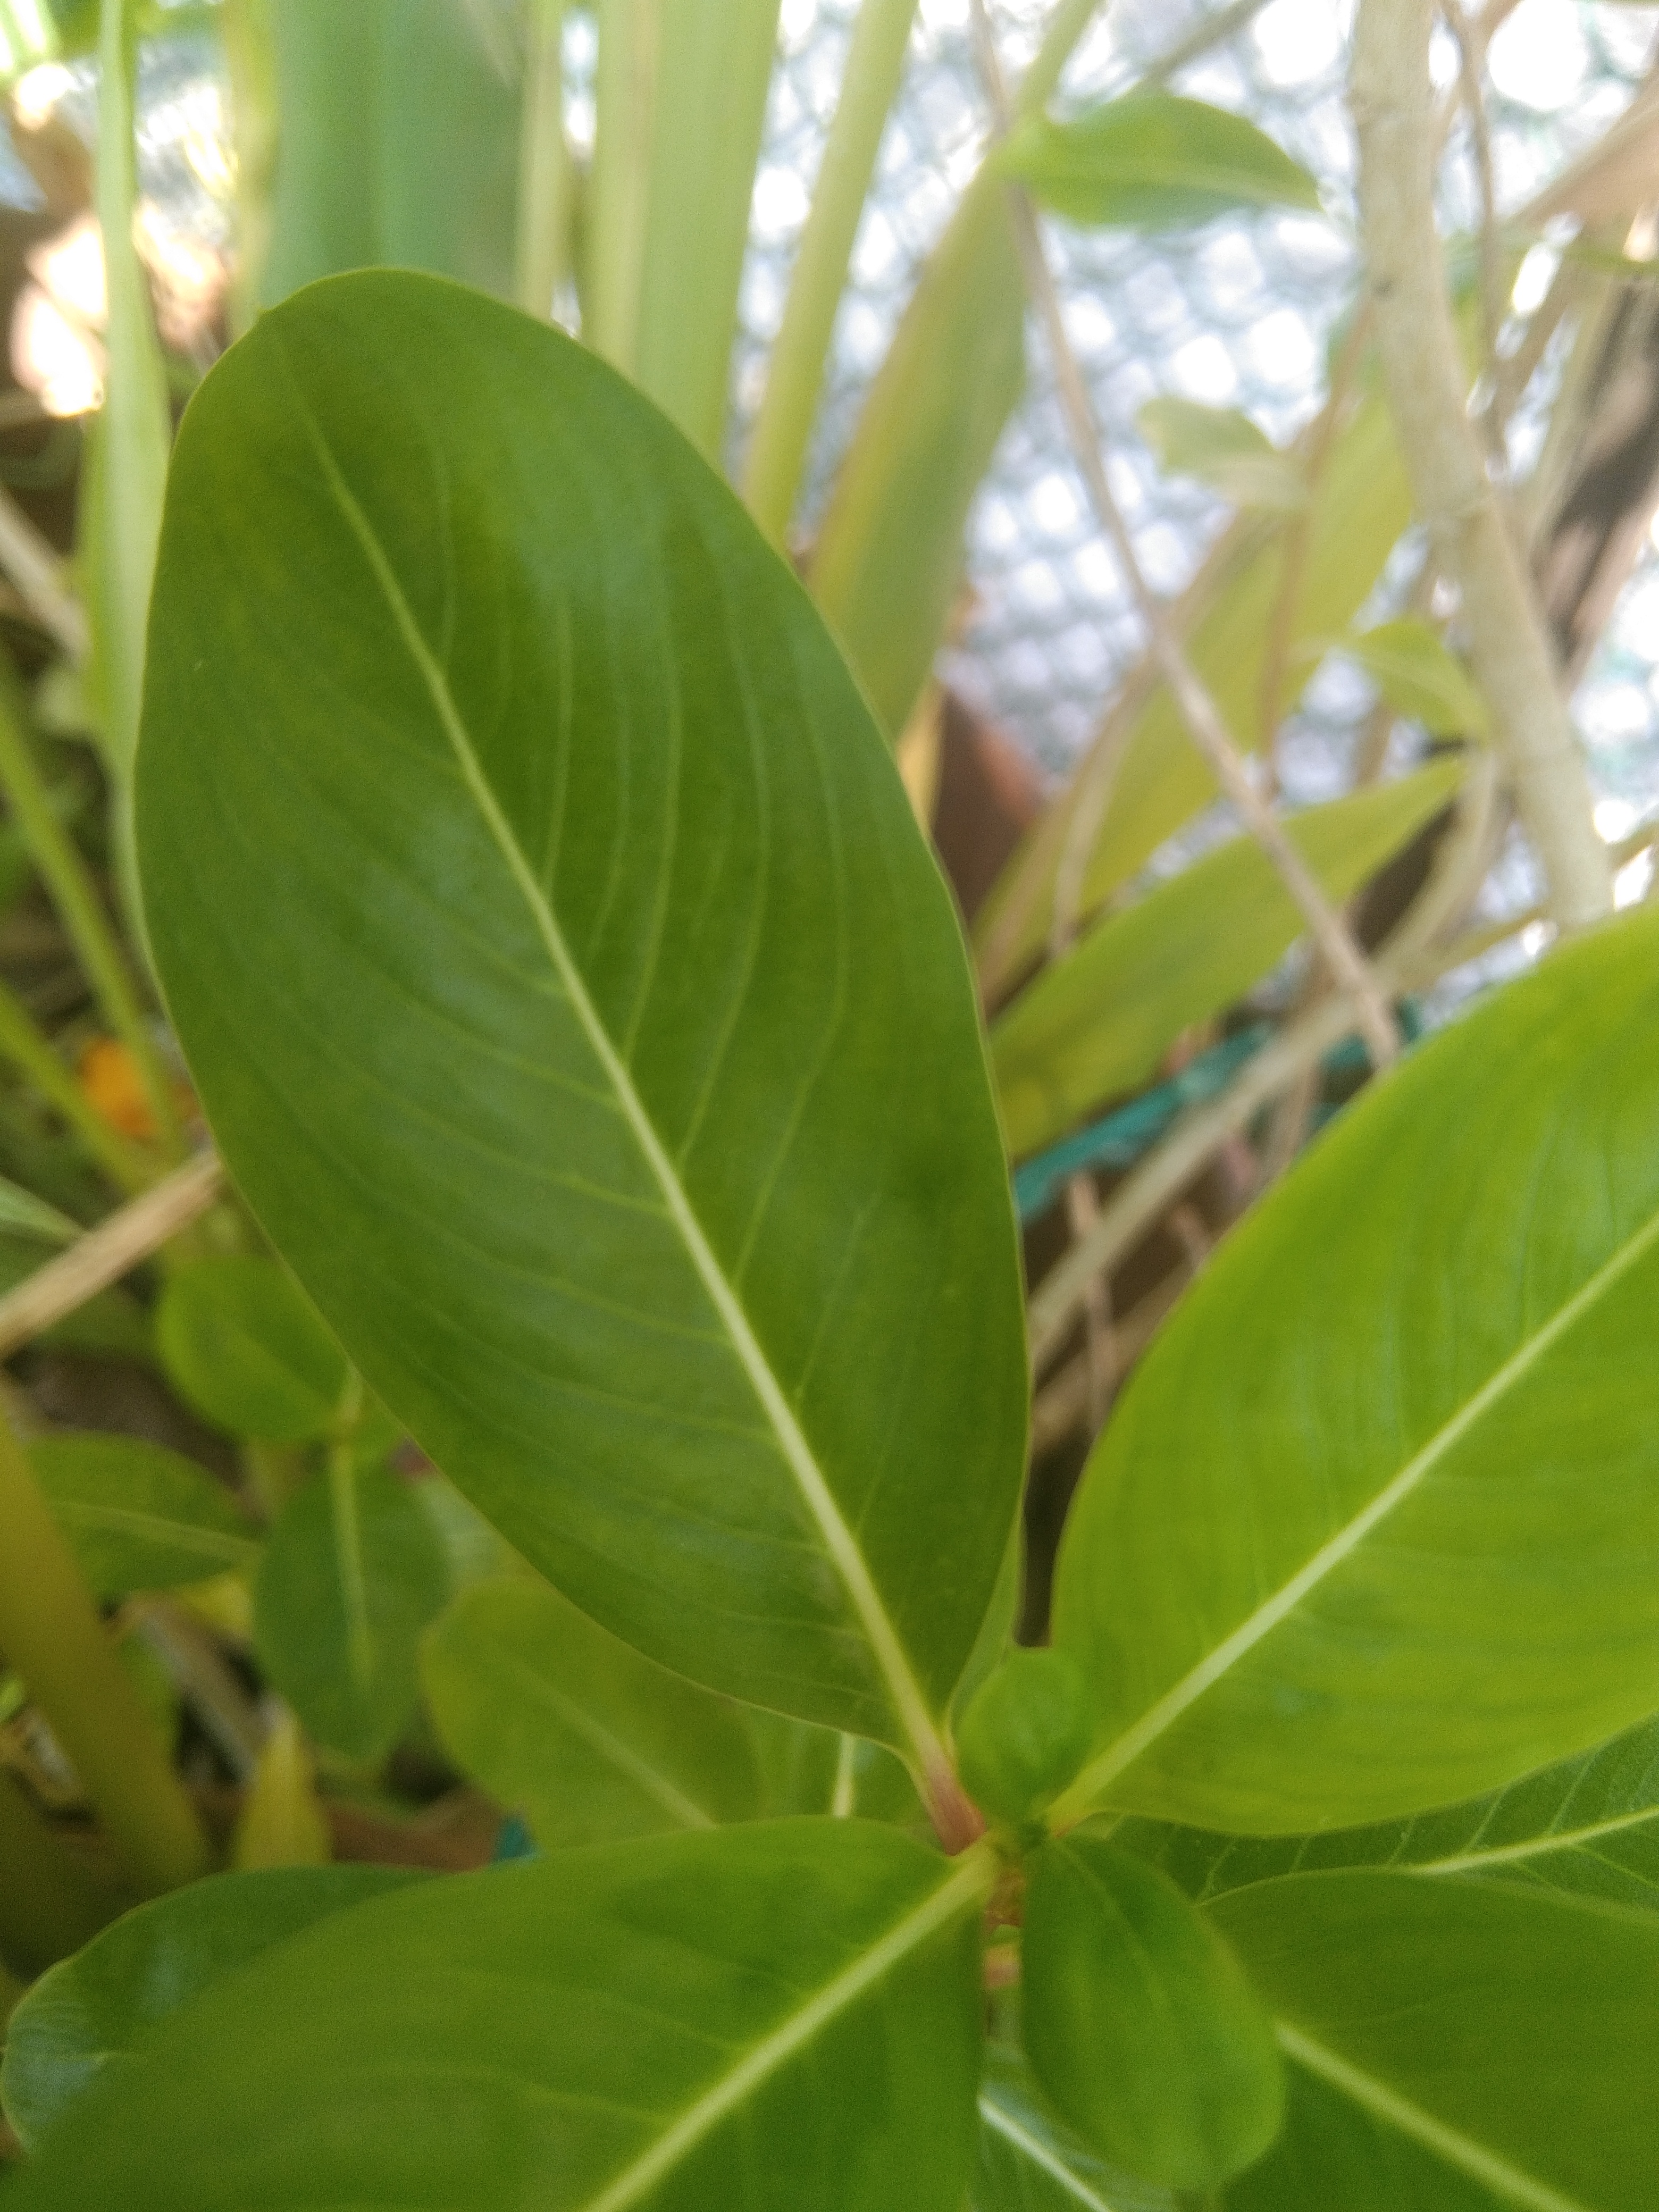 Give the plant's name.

rose periwinkle
